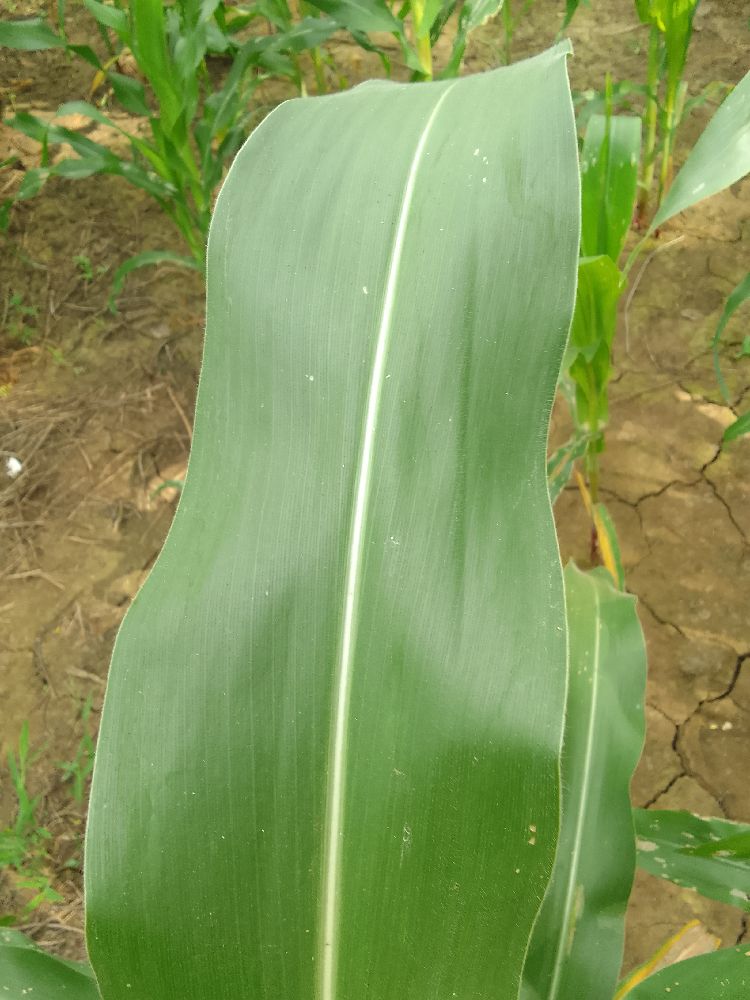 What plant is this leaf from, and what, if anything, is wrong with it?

maize, healthy
